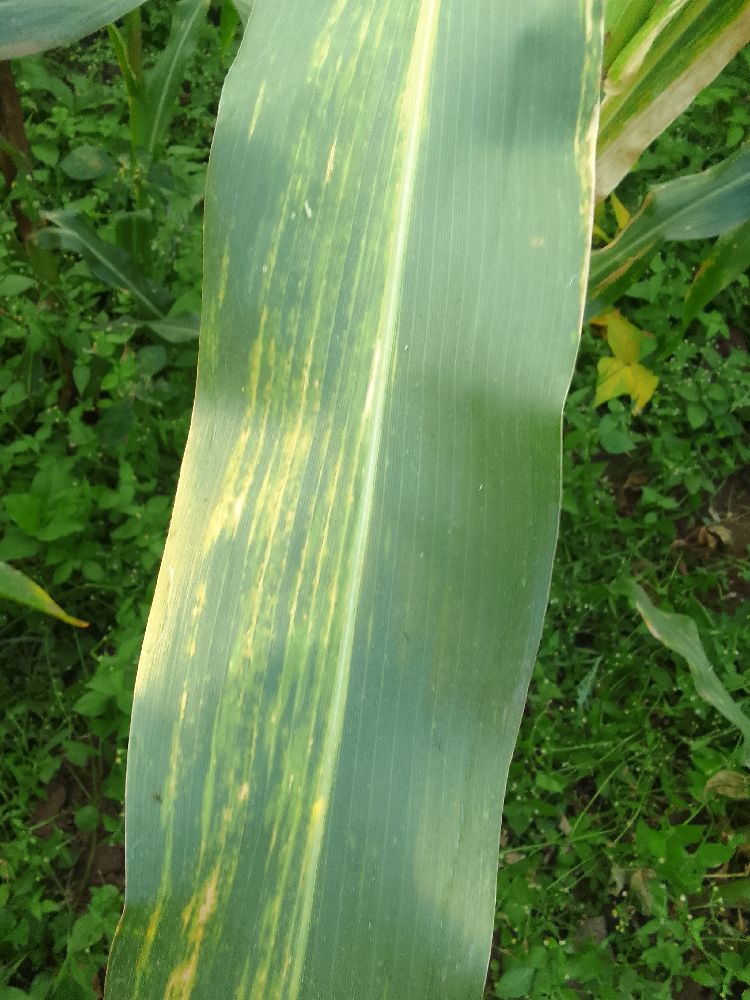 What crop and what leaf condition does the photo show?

maize, maize lethal necrosis
